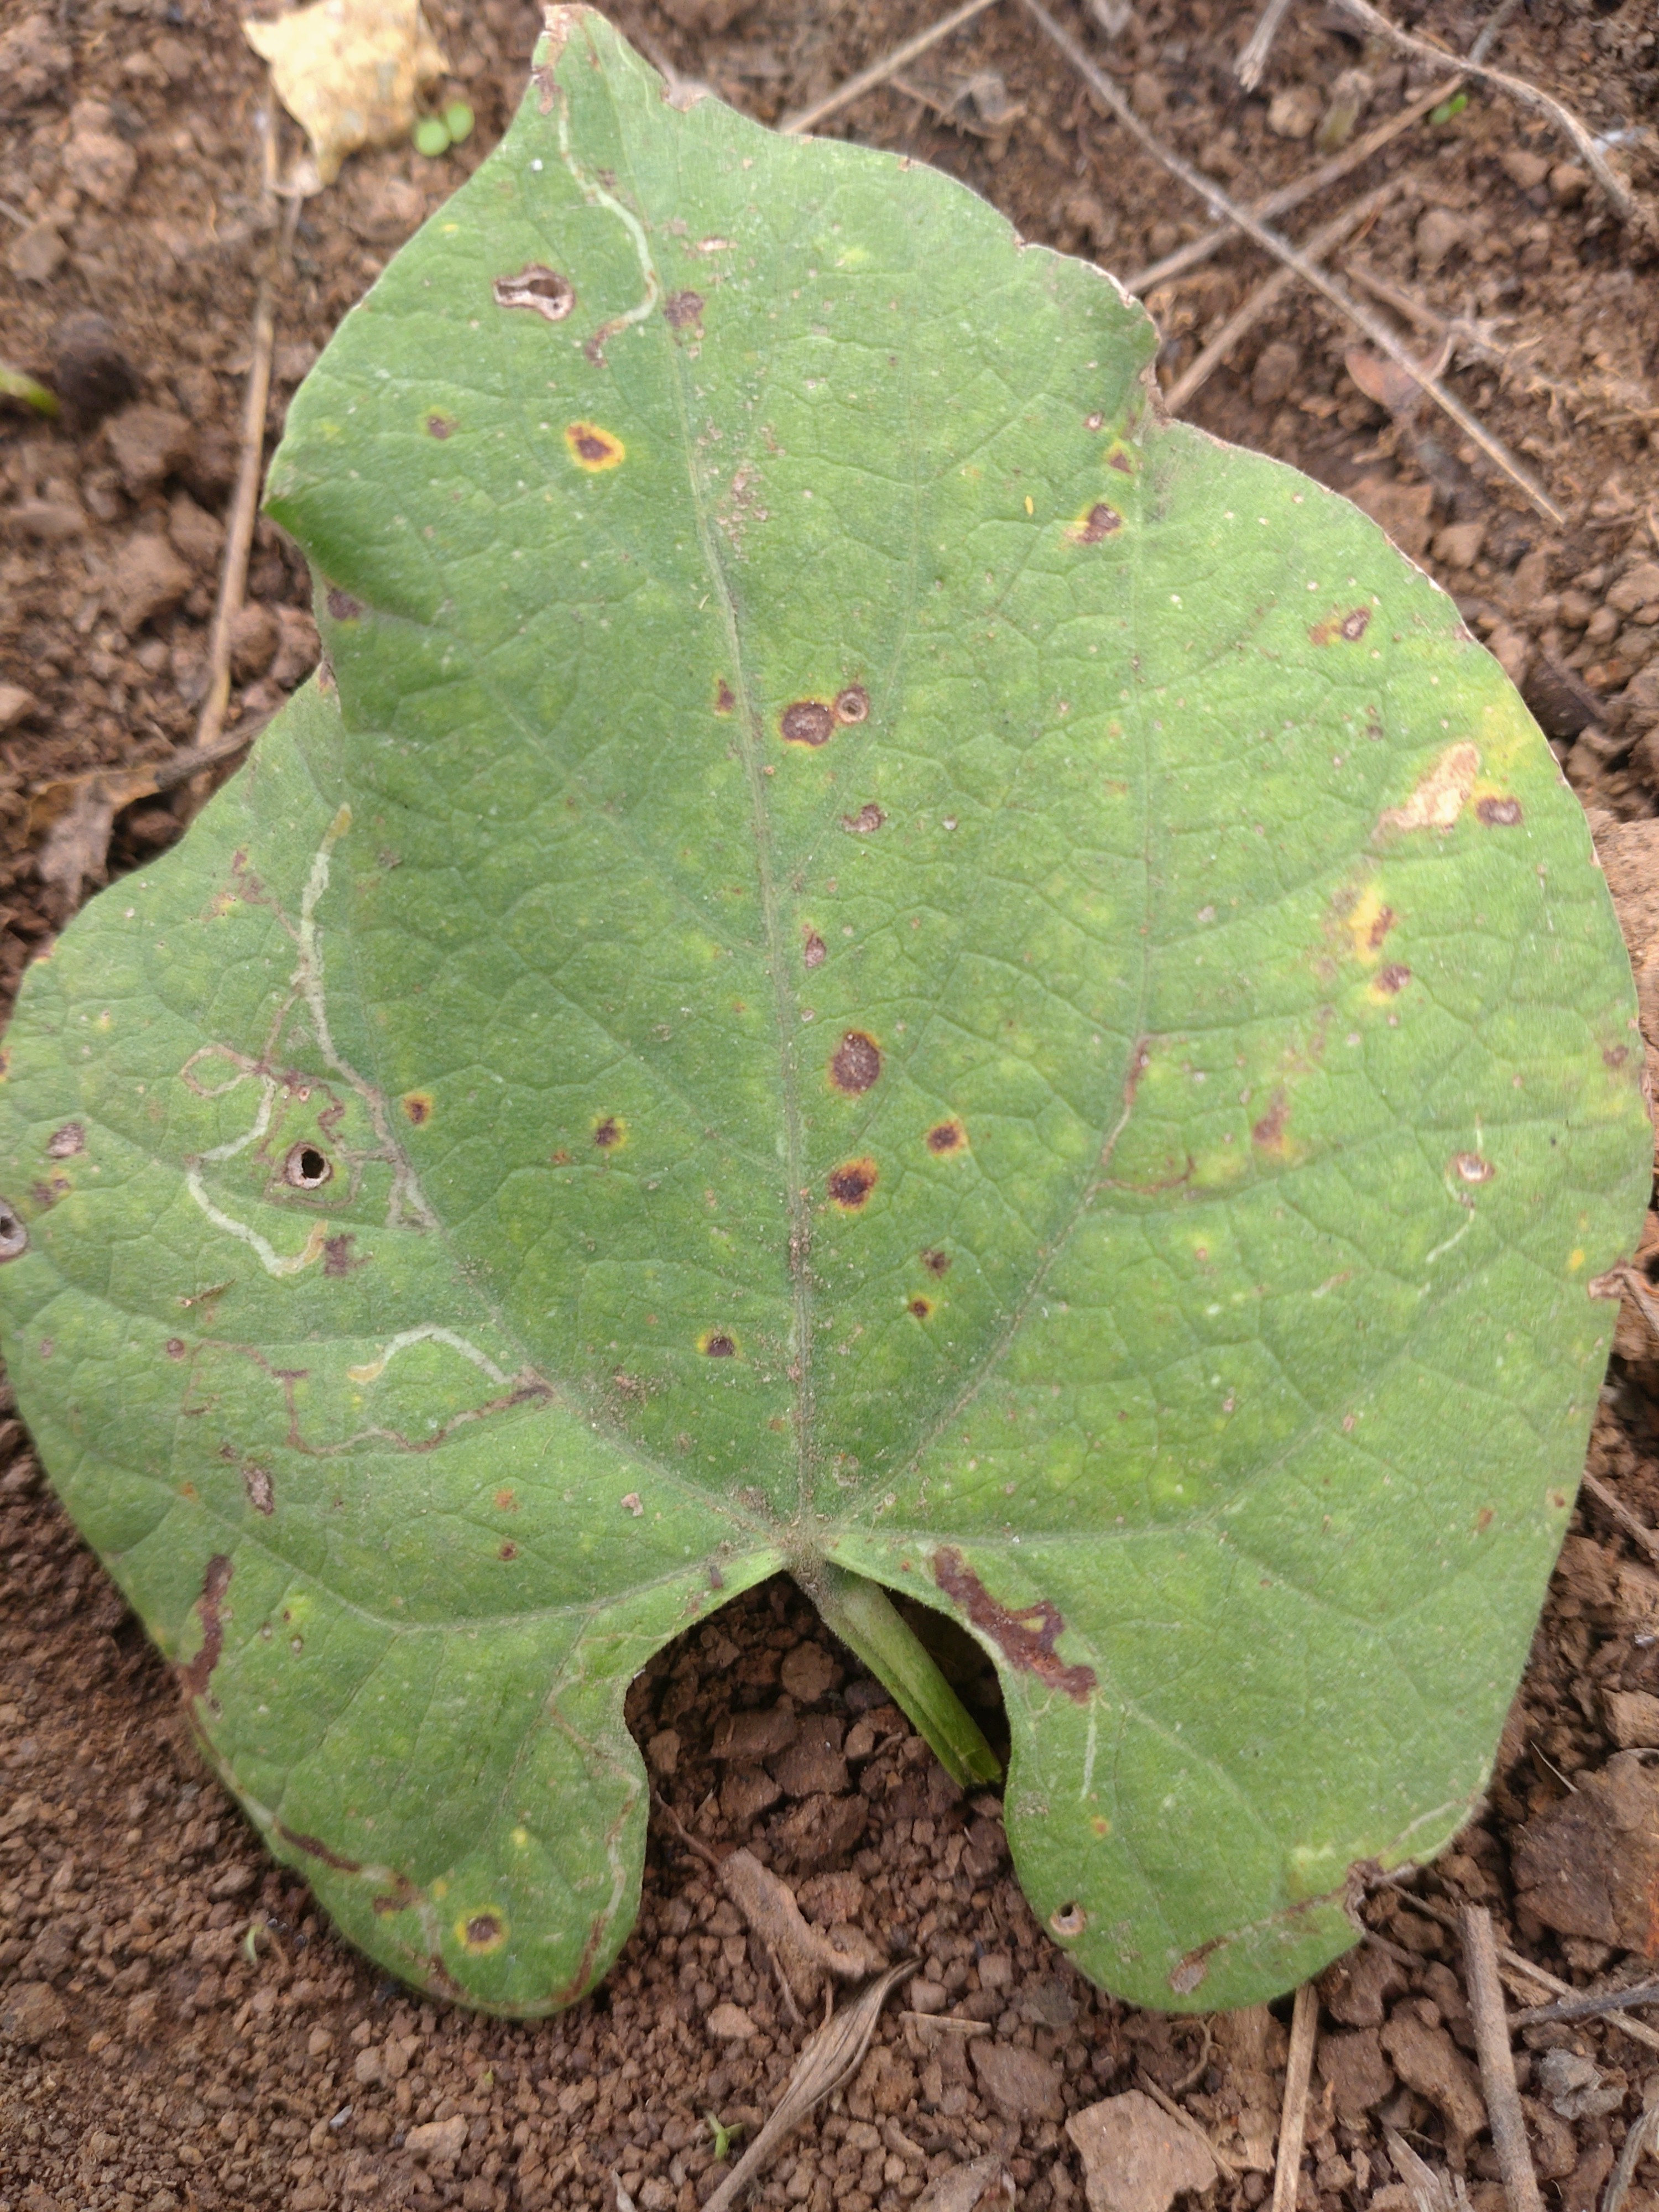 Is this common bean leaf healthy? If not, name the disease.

rust
